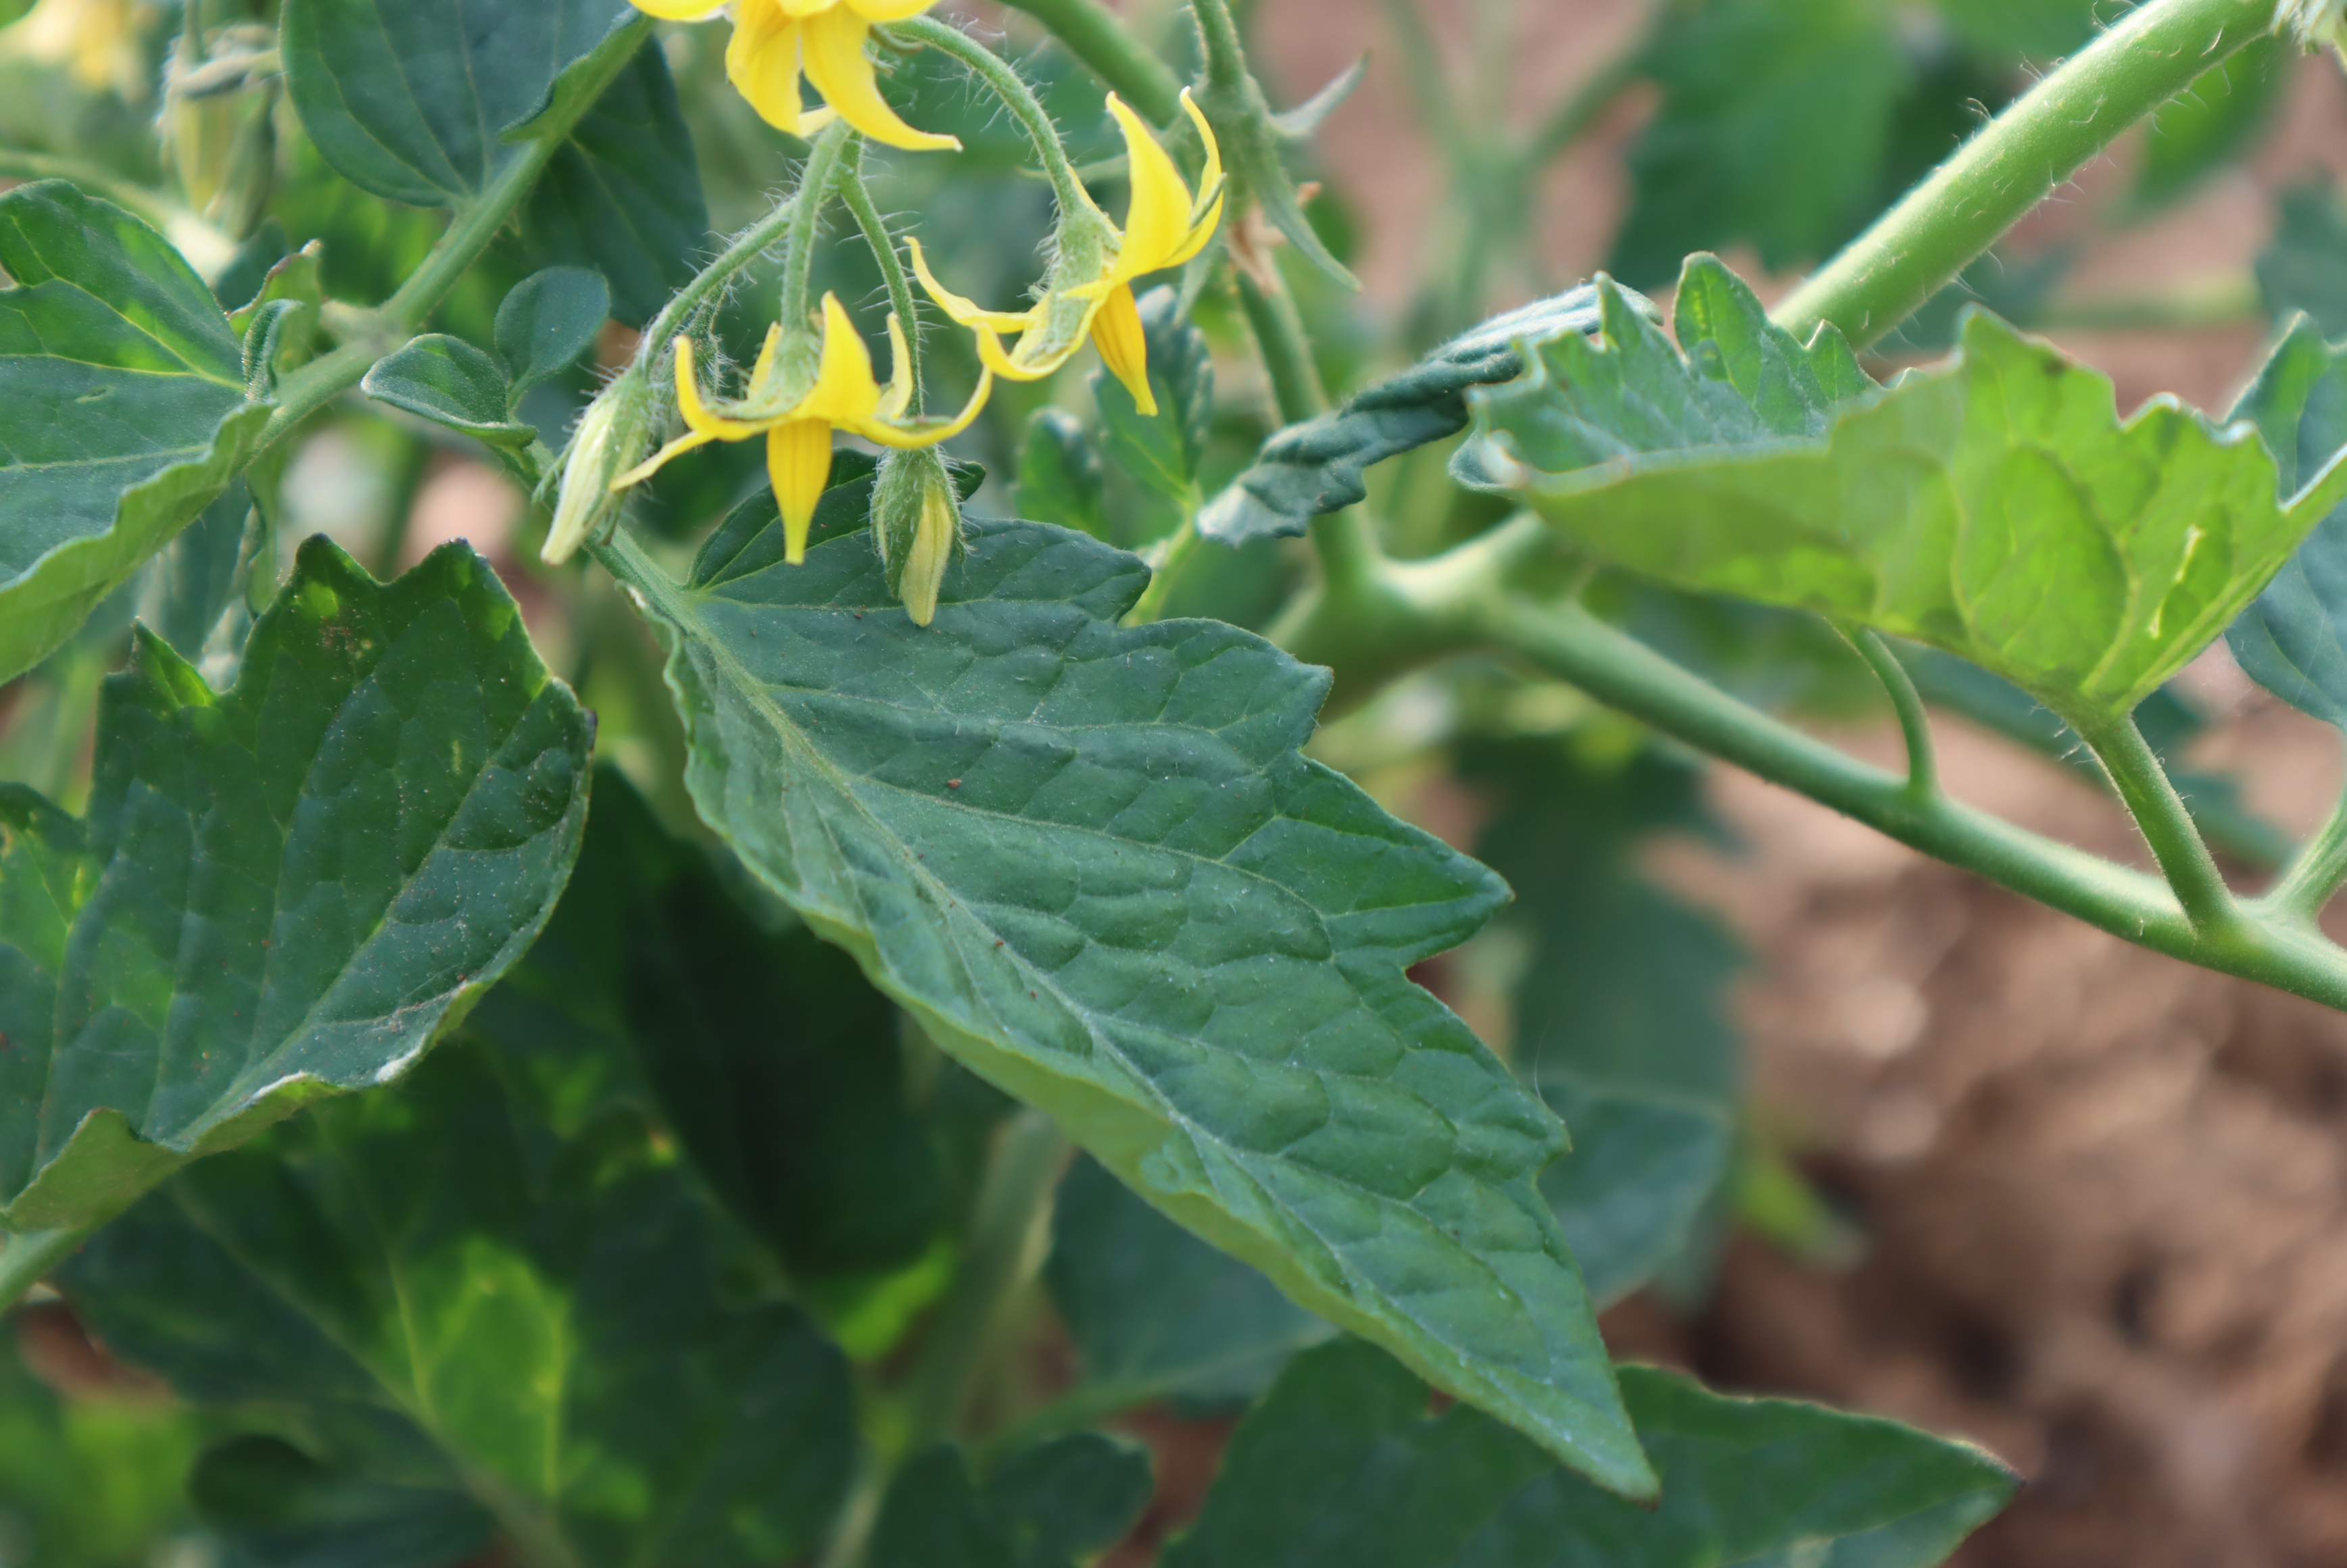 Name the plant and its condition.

tomato, phytophagous
